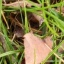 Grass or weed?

grass
